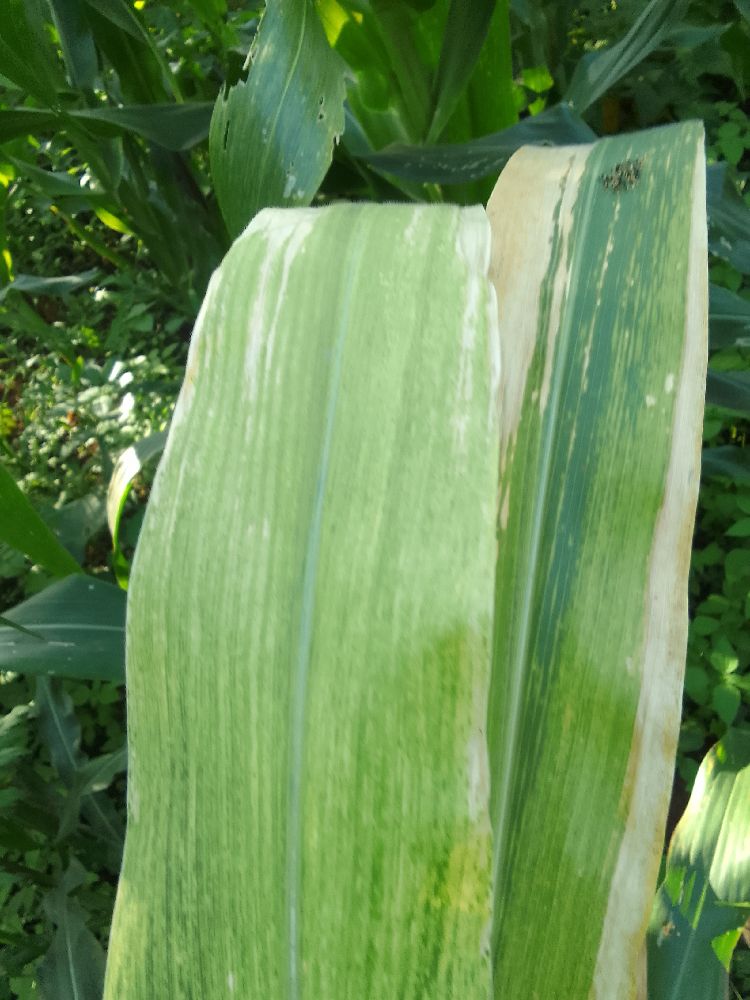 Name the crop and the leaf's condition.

maize, maize lethal necrosis
